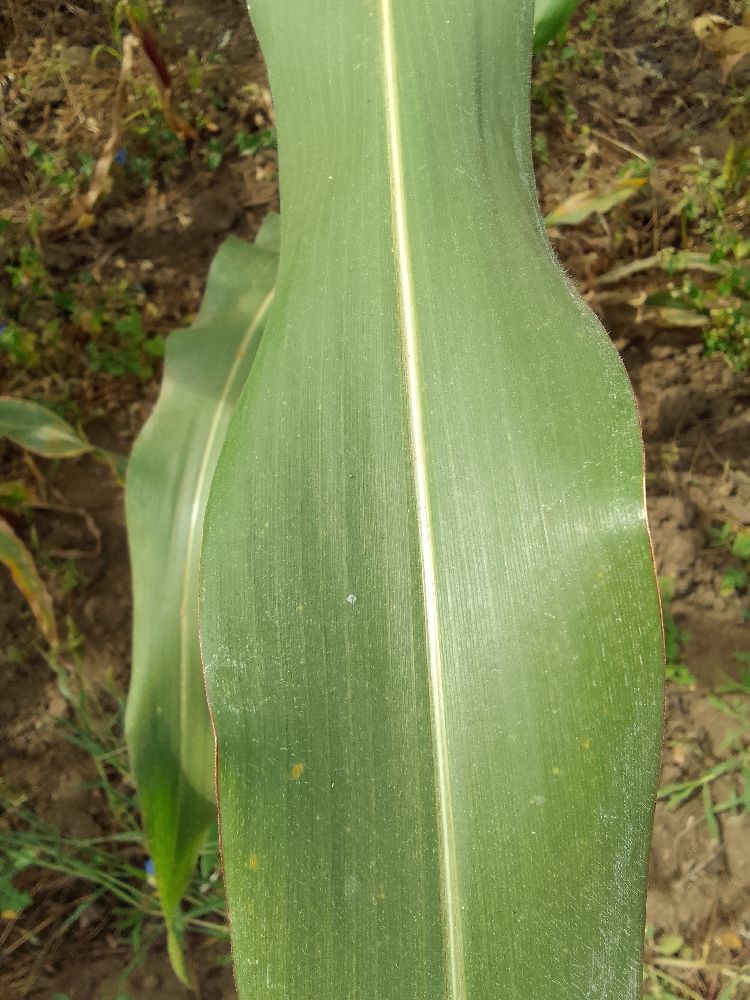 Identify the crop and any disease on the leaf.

maize, healthy
